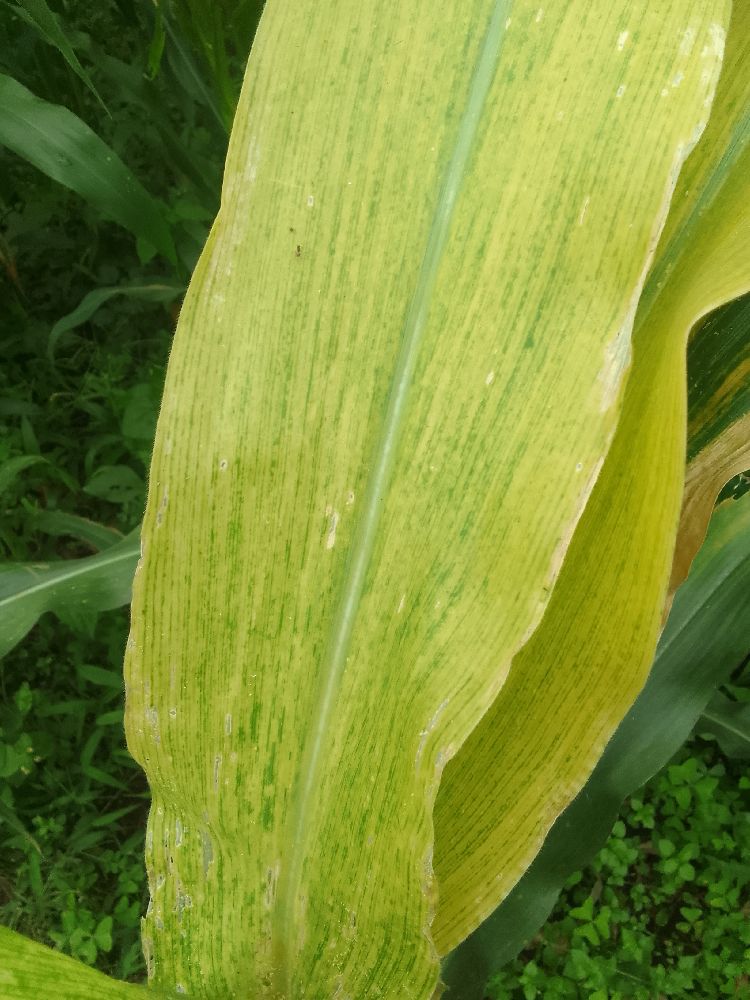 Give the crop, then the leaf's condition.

maize, maize lethal necrosis
